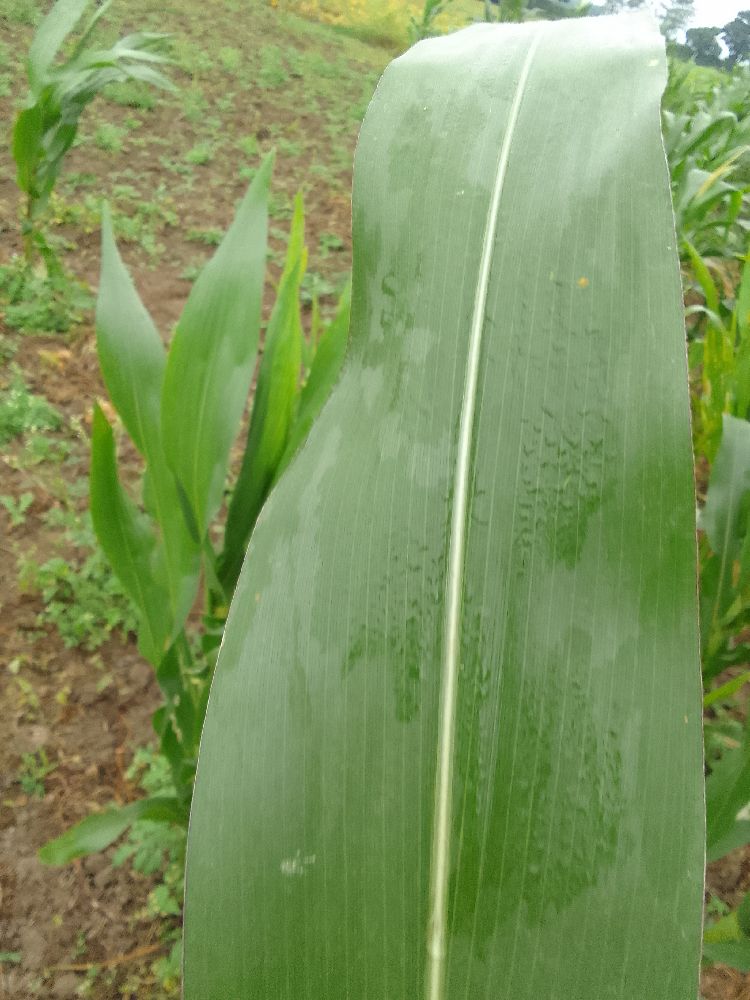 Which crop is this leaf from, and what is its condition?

maize, healthy
